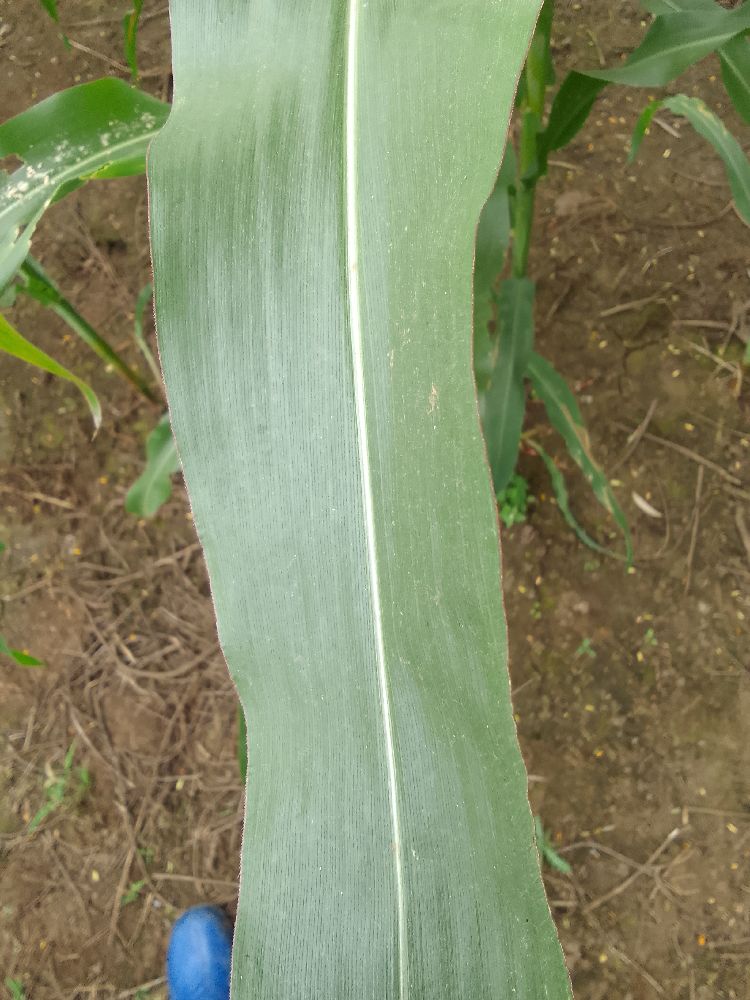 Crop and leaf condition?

maize, healthy
